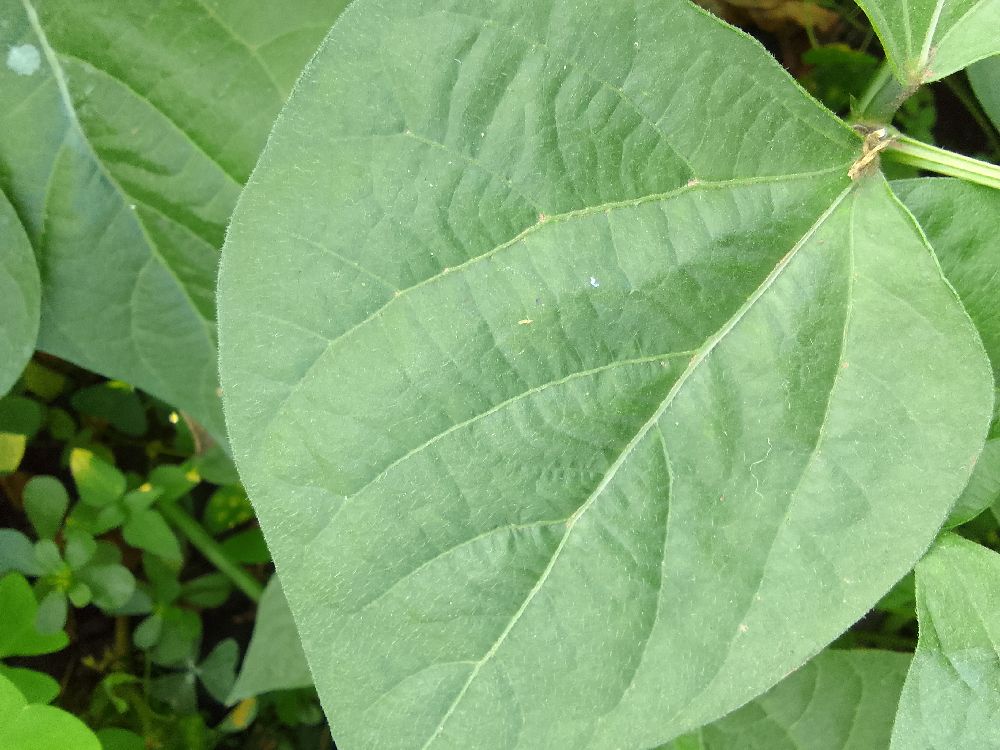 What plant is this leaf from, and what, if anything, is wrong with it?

common bean, healthy
